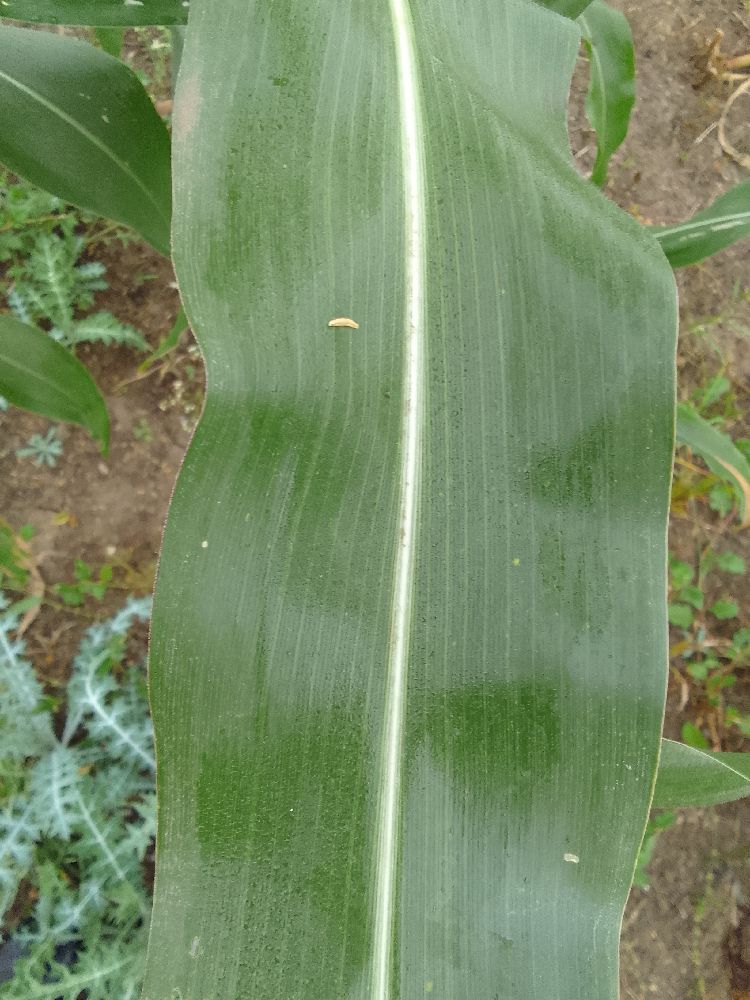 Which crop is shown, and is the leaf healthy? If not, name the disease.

maize, healthy
